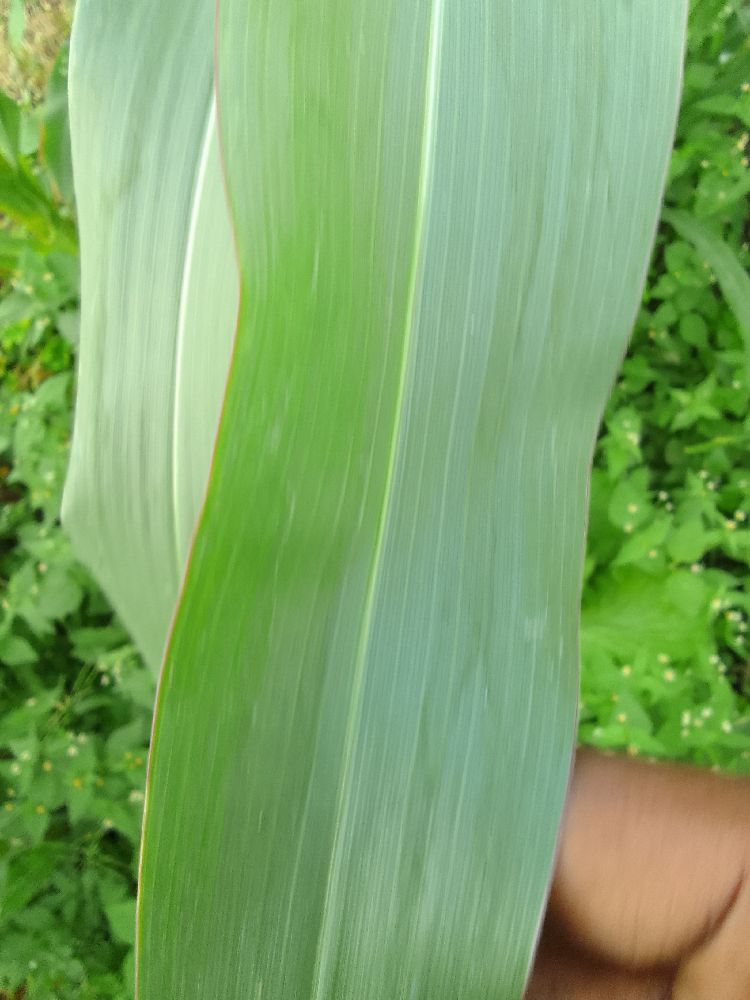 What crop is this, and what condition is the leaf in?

maize, healthy
